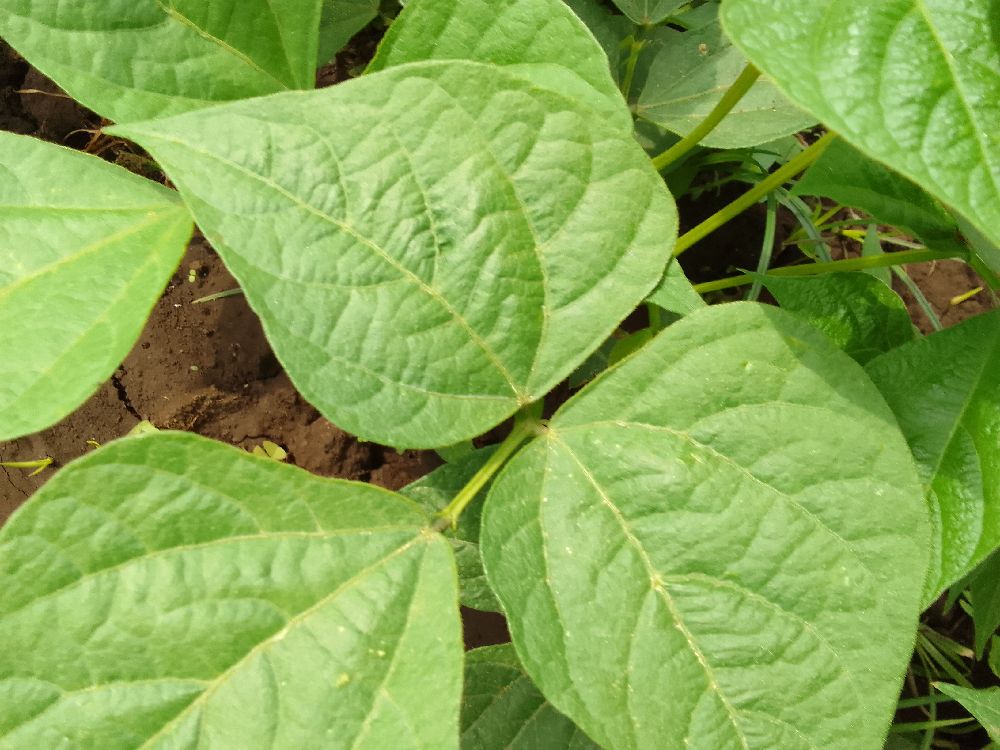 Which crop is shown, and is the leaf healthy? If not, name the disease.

common bean, healthy
